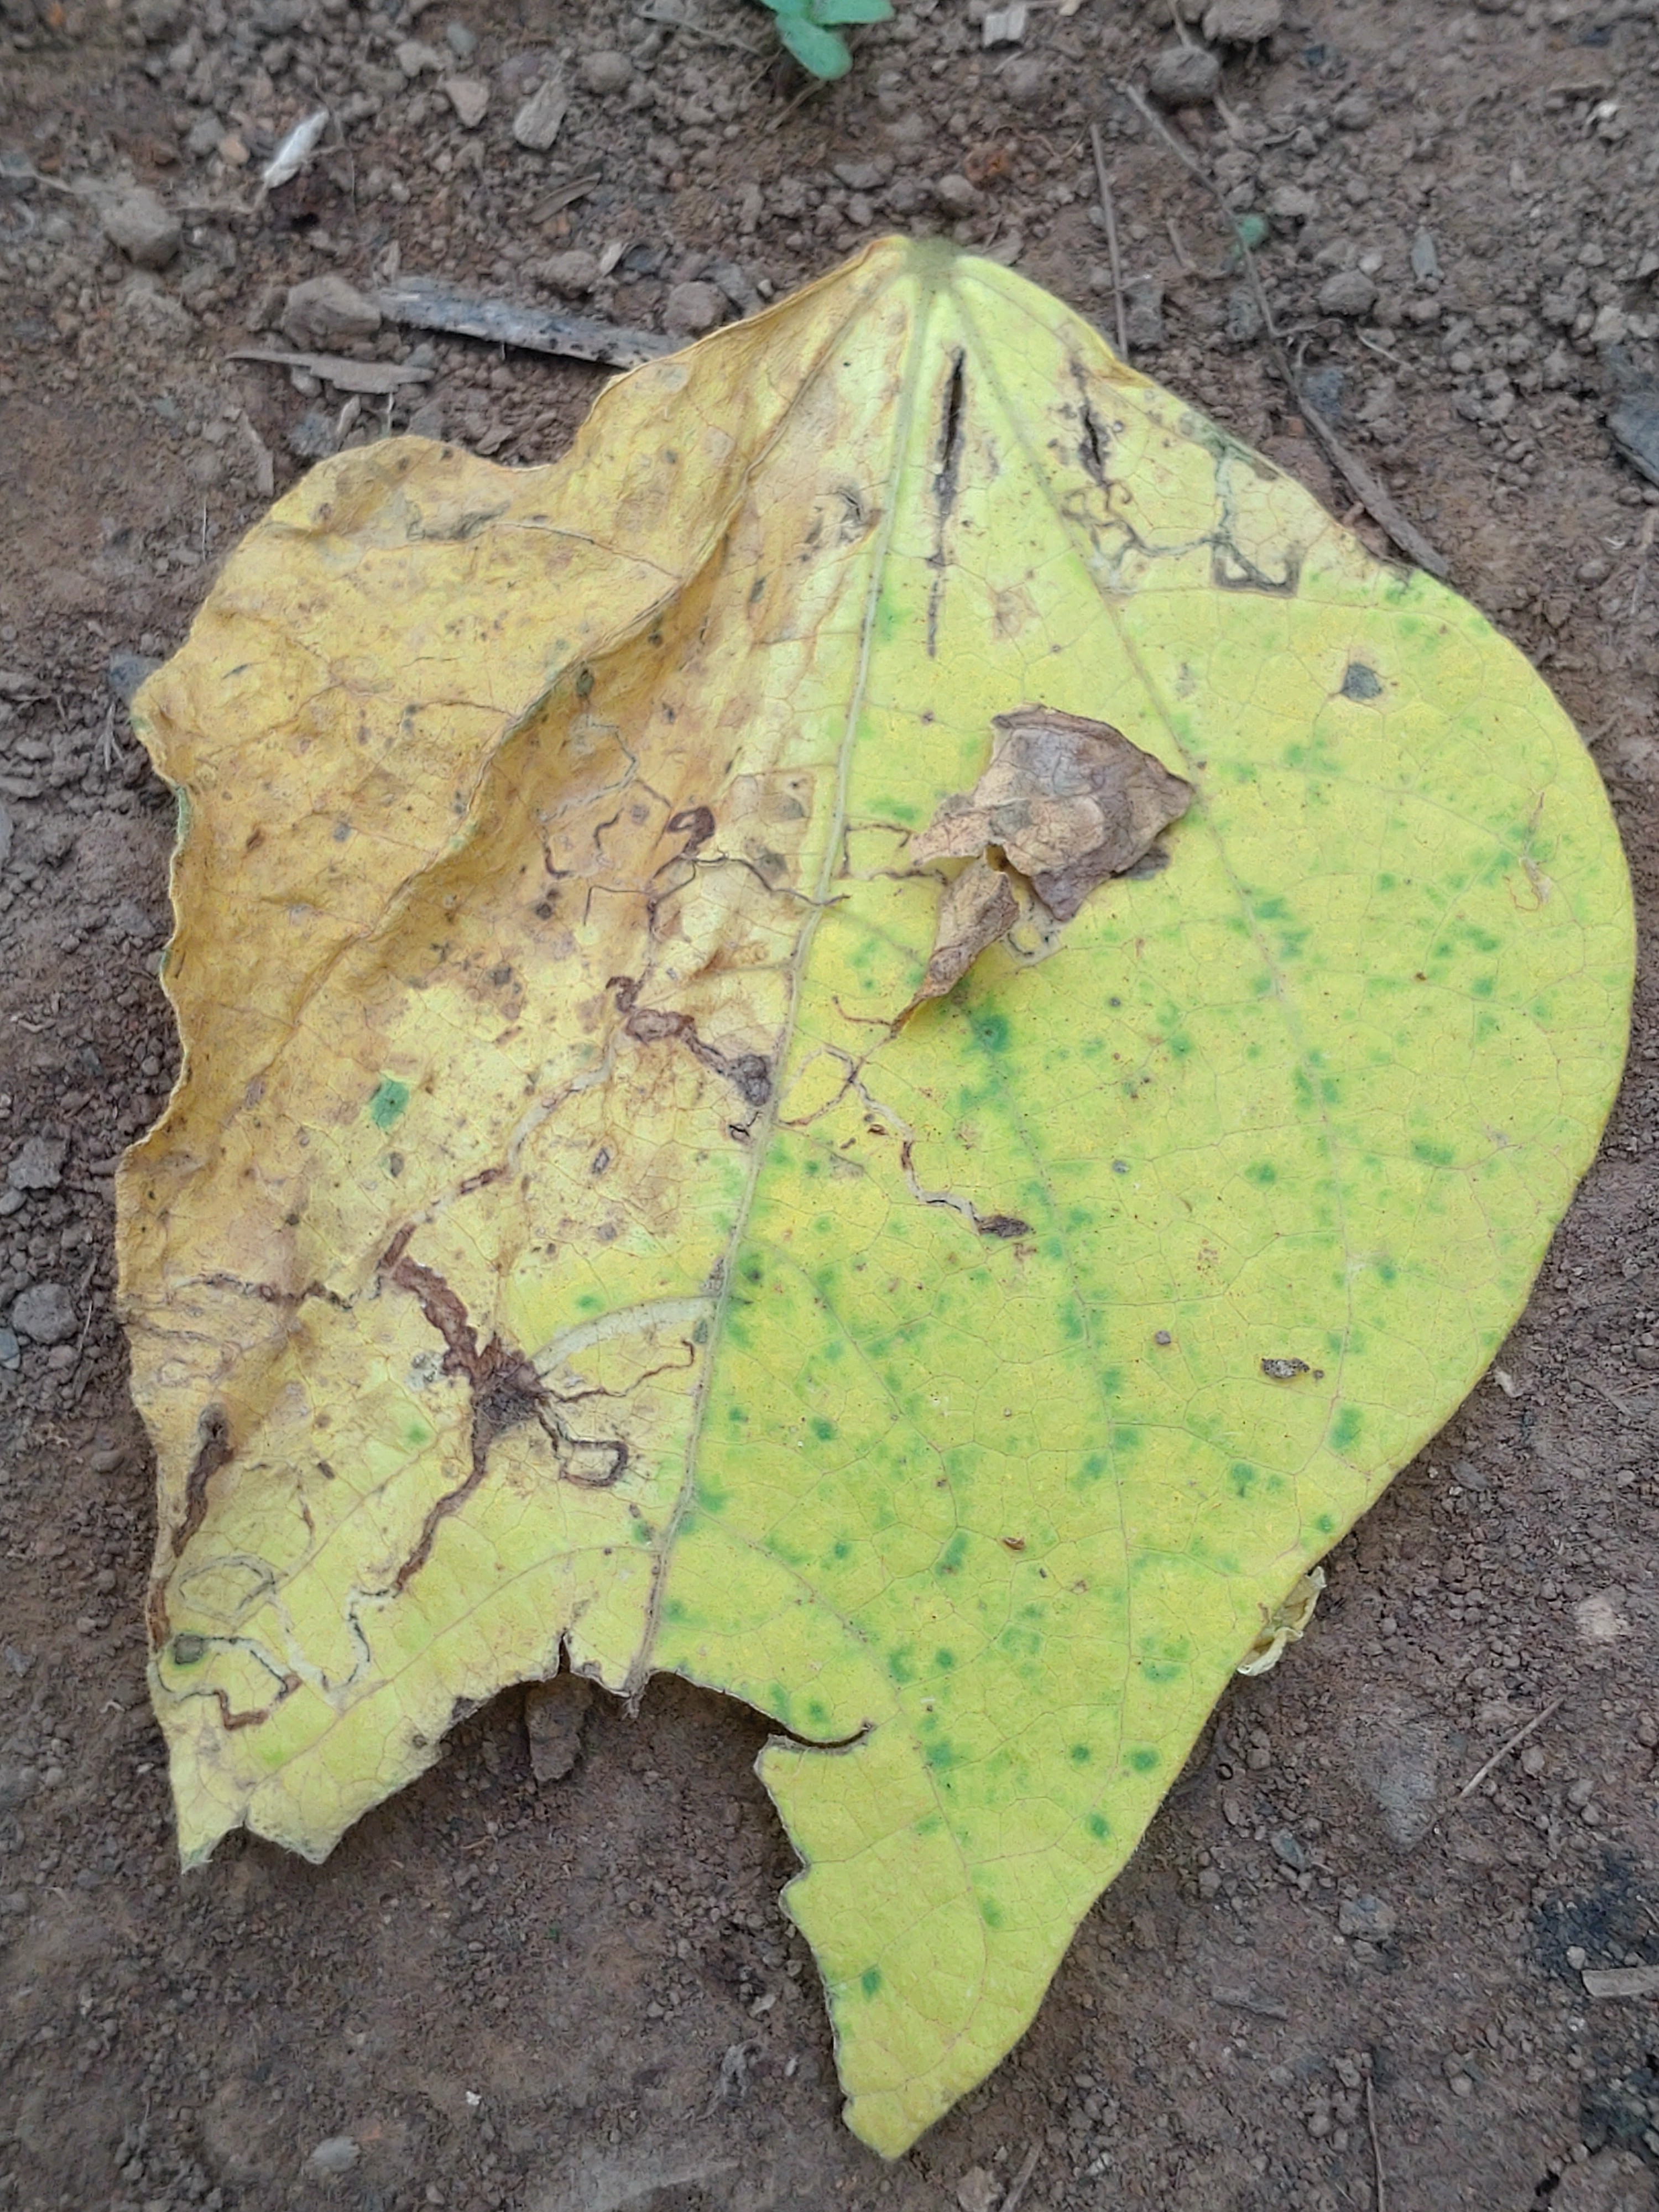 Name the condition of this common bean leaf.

anthracnose
